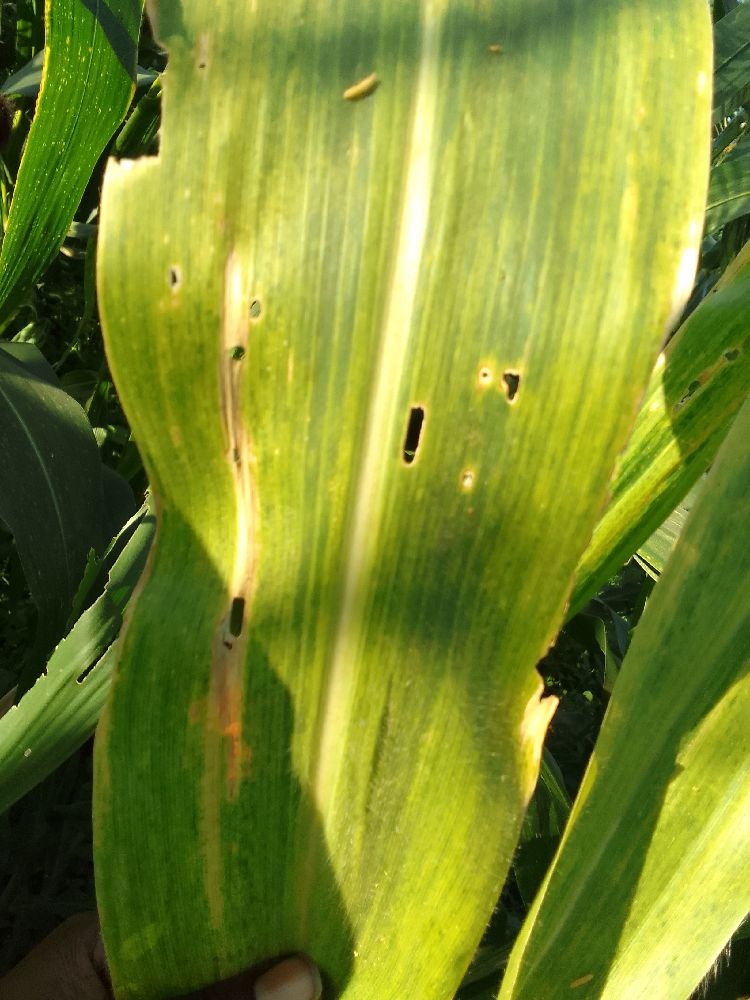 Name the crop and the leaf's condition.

maize, maize lethal necrosis
